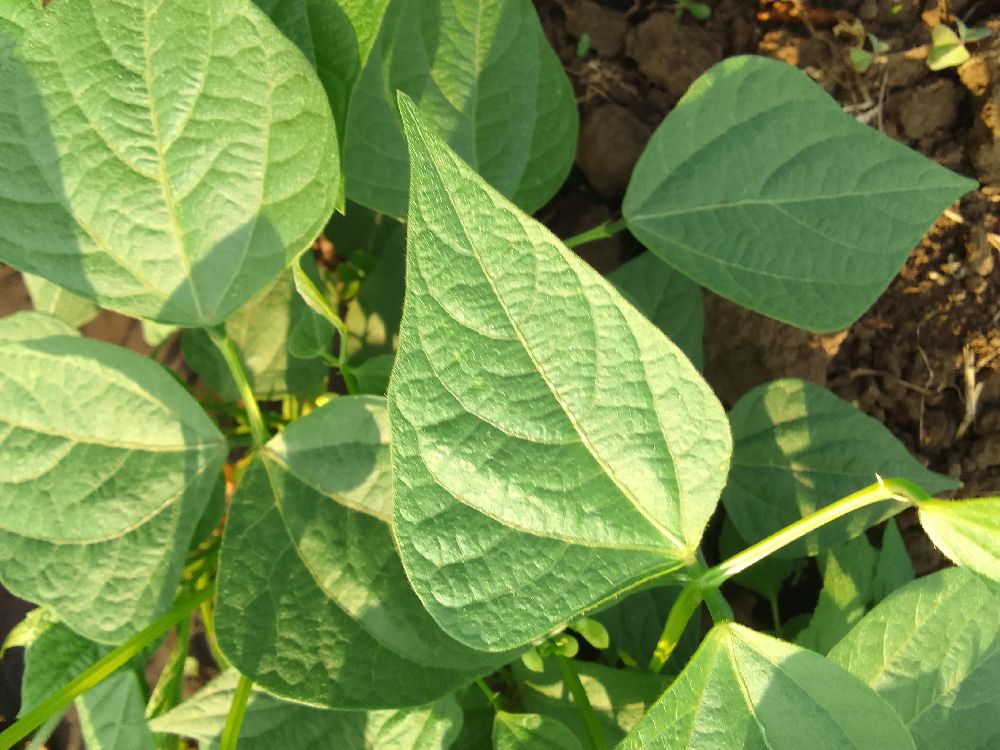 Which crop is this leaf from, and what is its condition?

common bean, healthy
